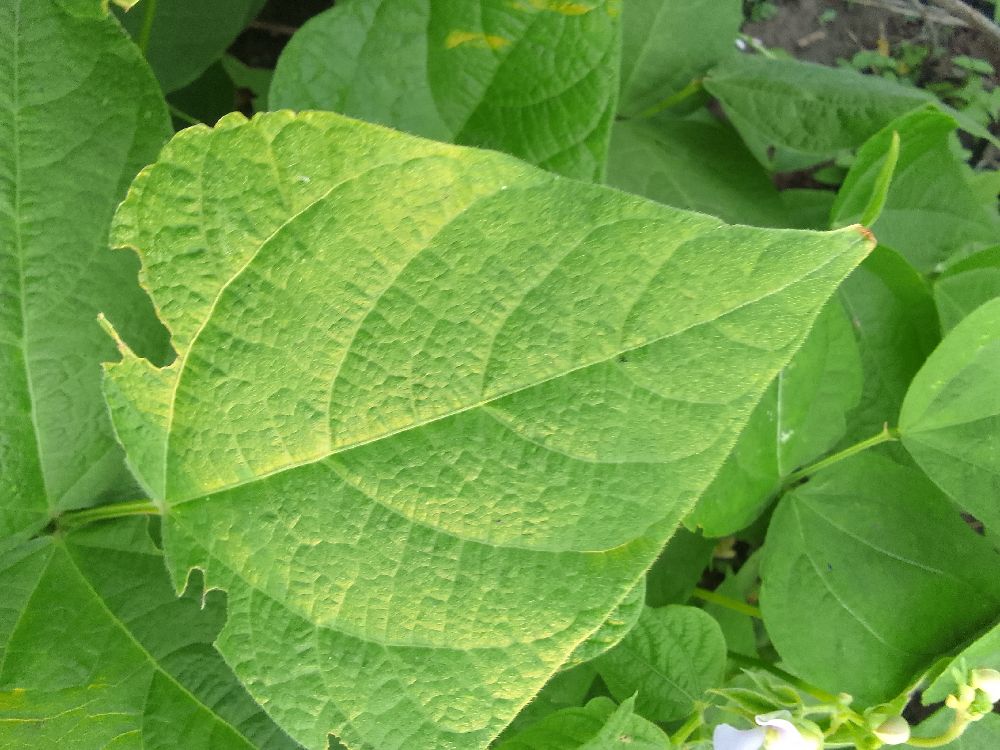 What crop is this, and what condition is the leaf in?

common bean, healthy
